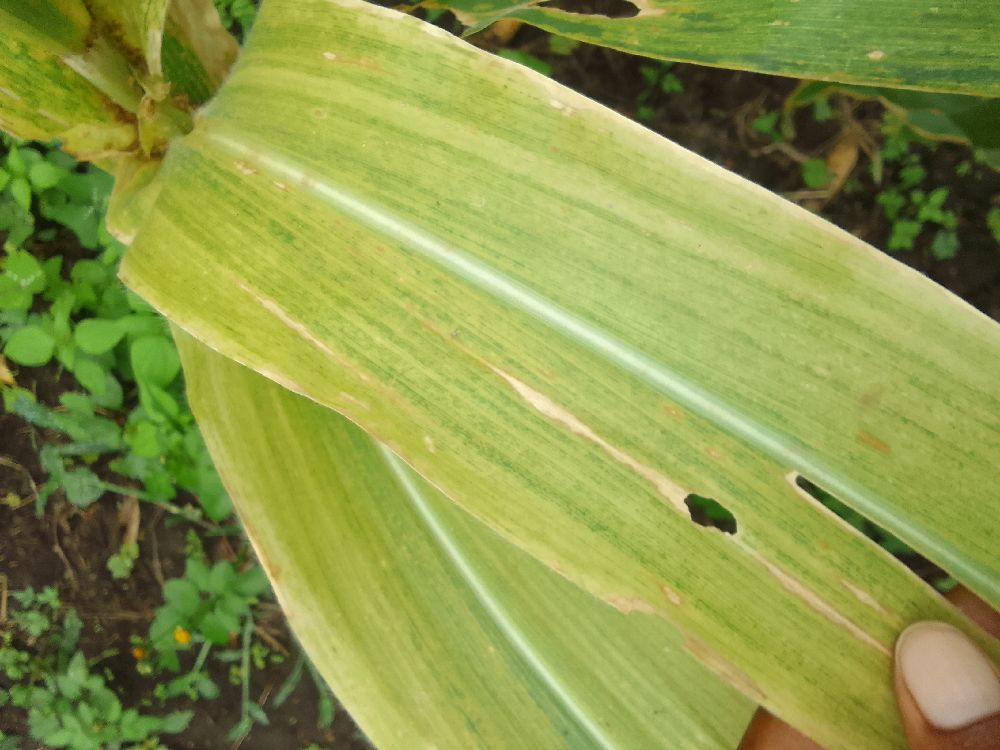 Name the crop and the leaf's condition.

maize, maize lethal necrosis
